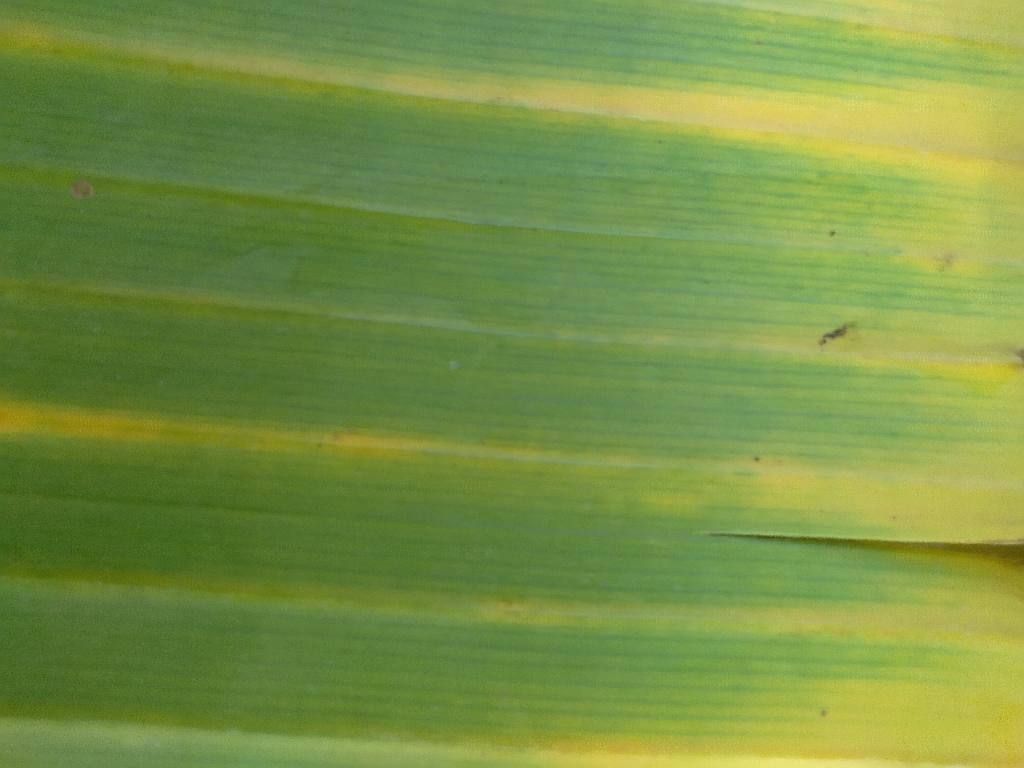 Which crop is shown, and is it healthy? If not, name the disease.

banana, fusarium wilt race 1
